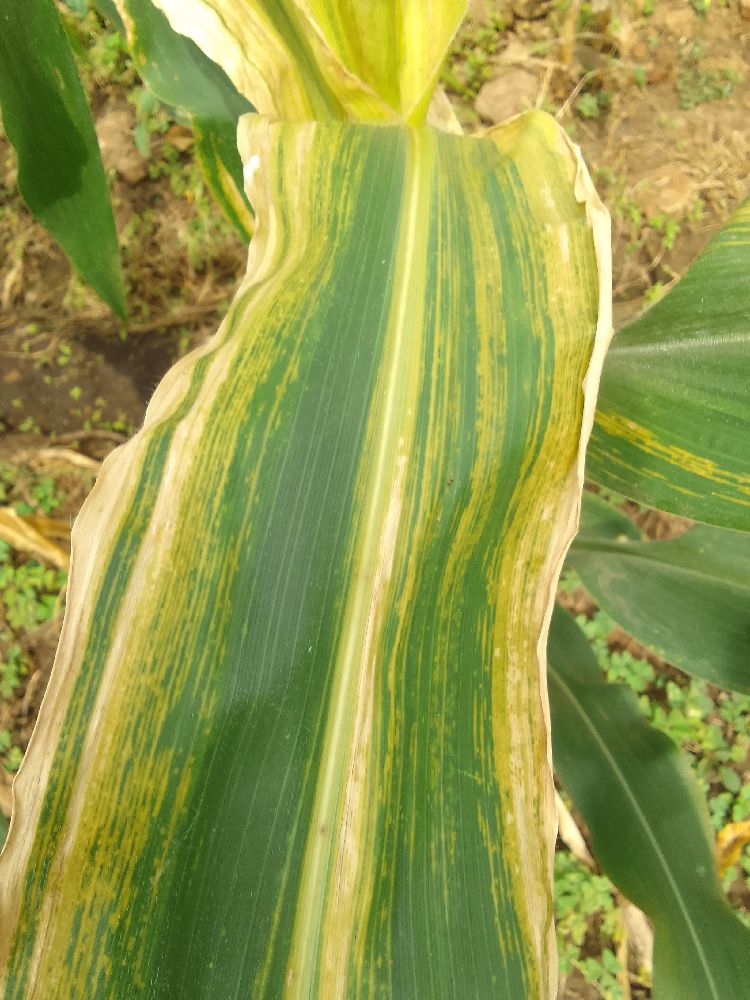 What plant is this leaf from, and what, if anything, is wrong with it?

maize, maize lethal necrosis
